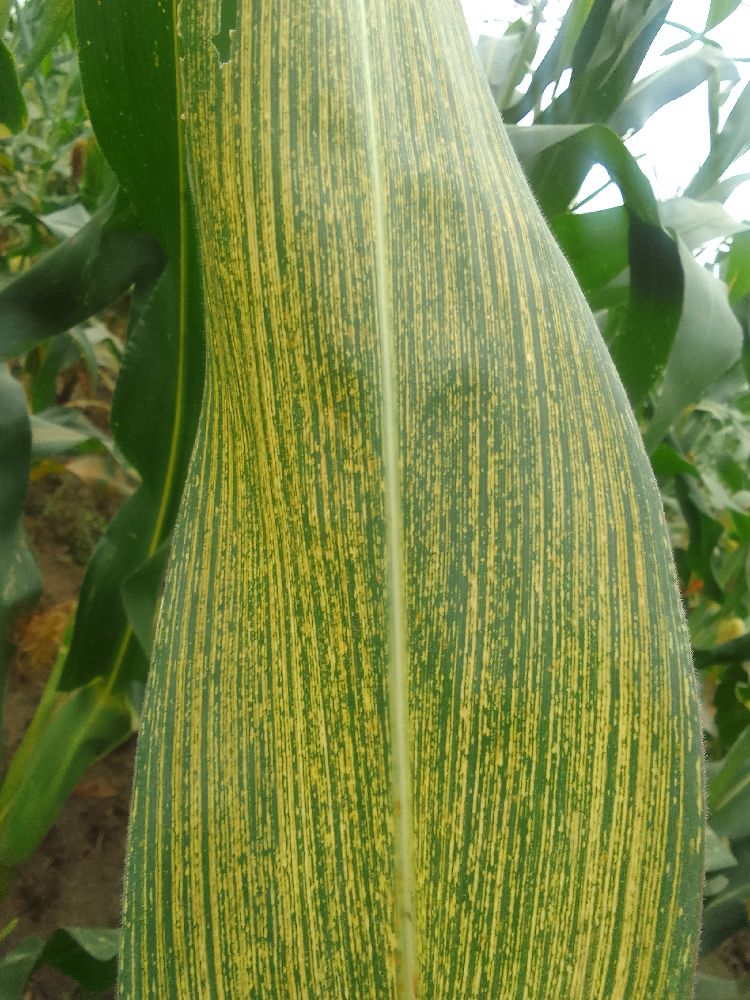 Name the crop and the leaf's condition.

maize, maize streak virus
